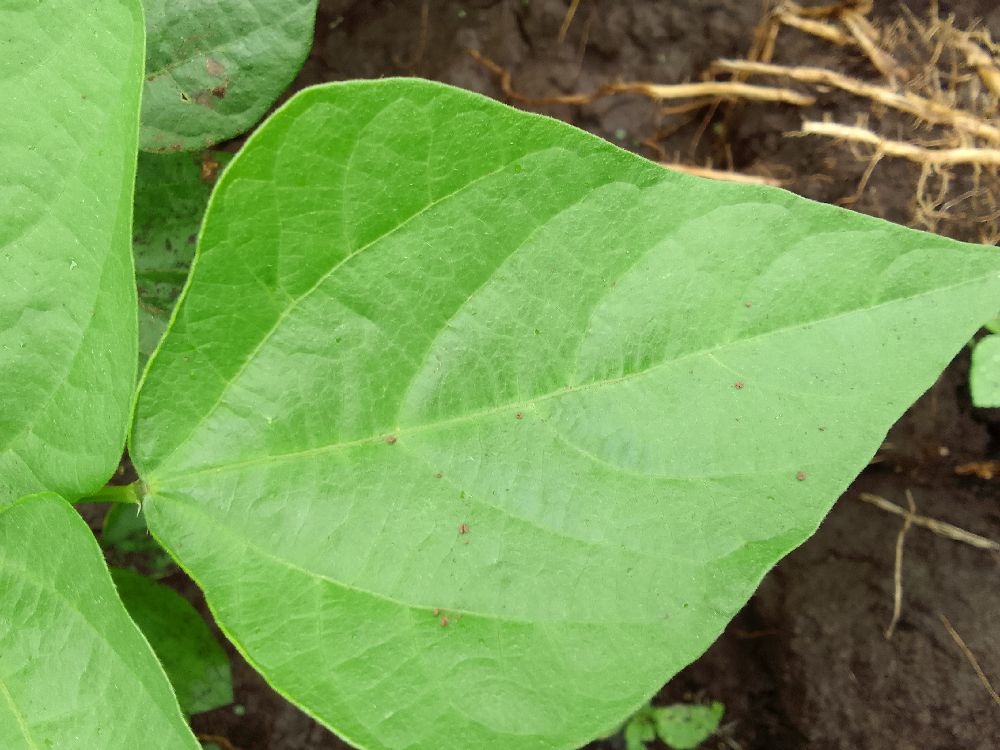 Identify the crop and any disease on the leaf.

common bean, healthy
